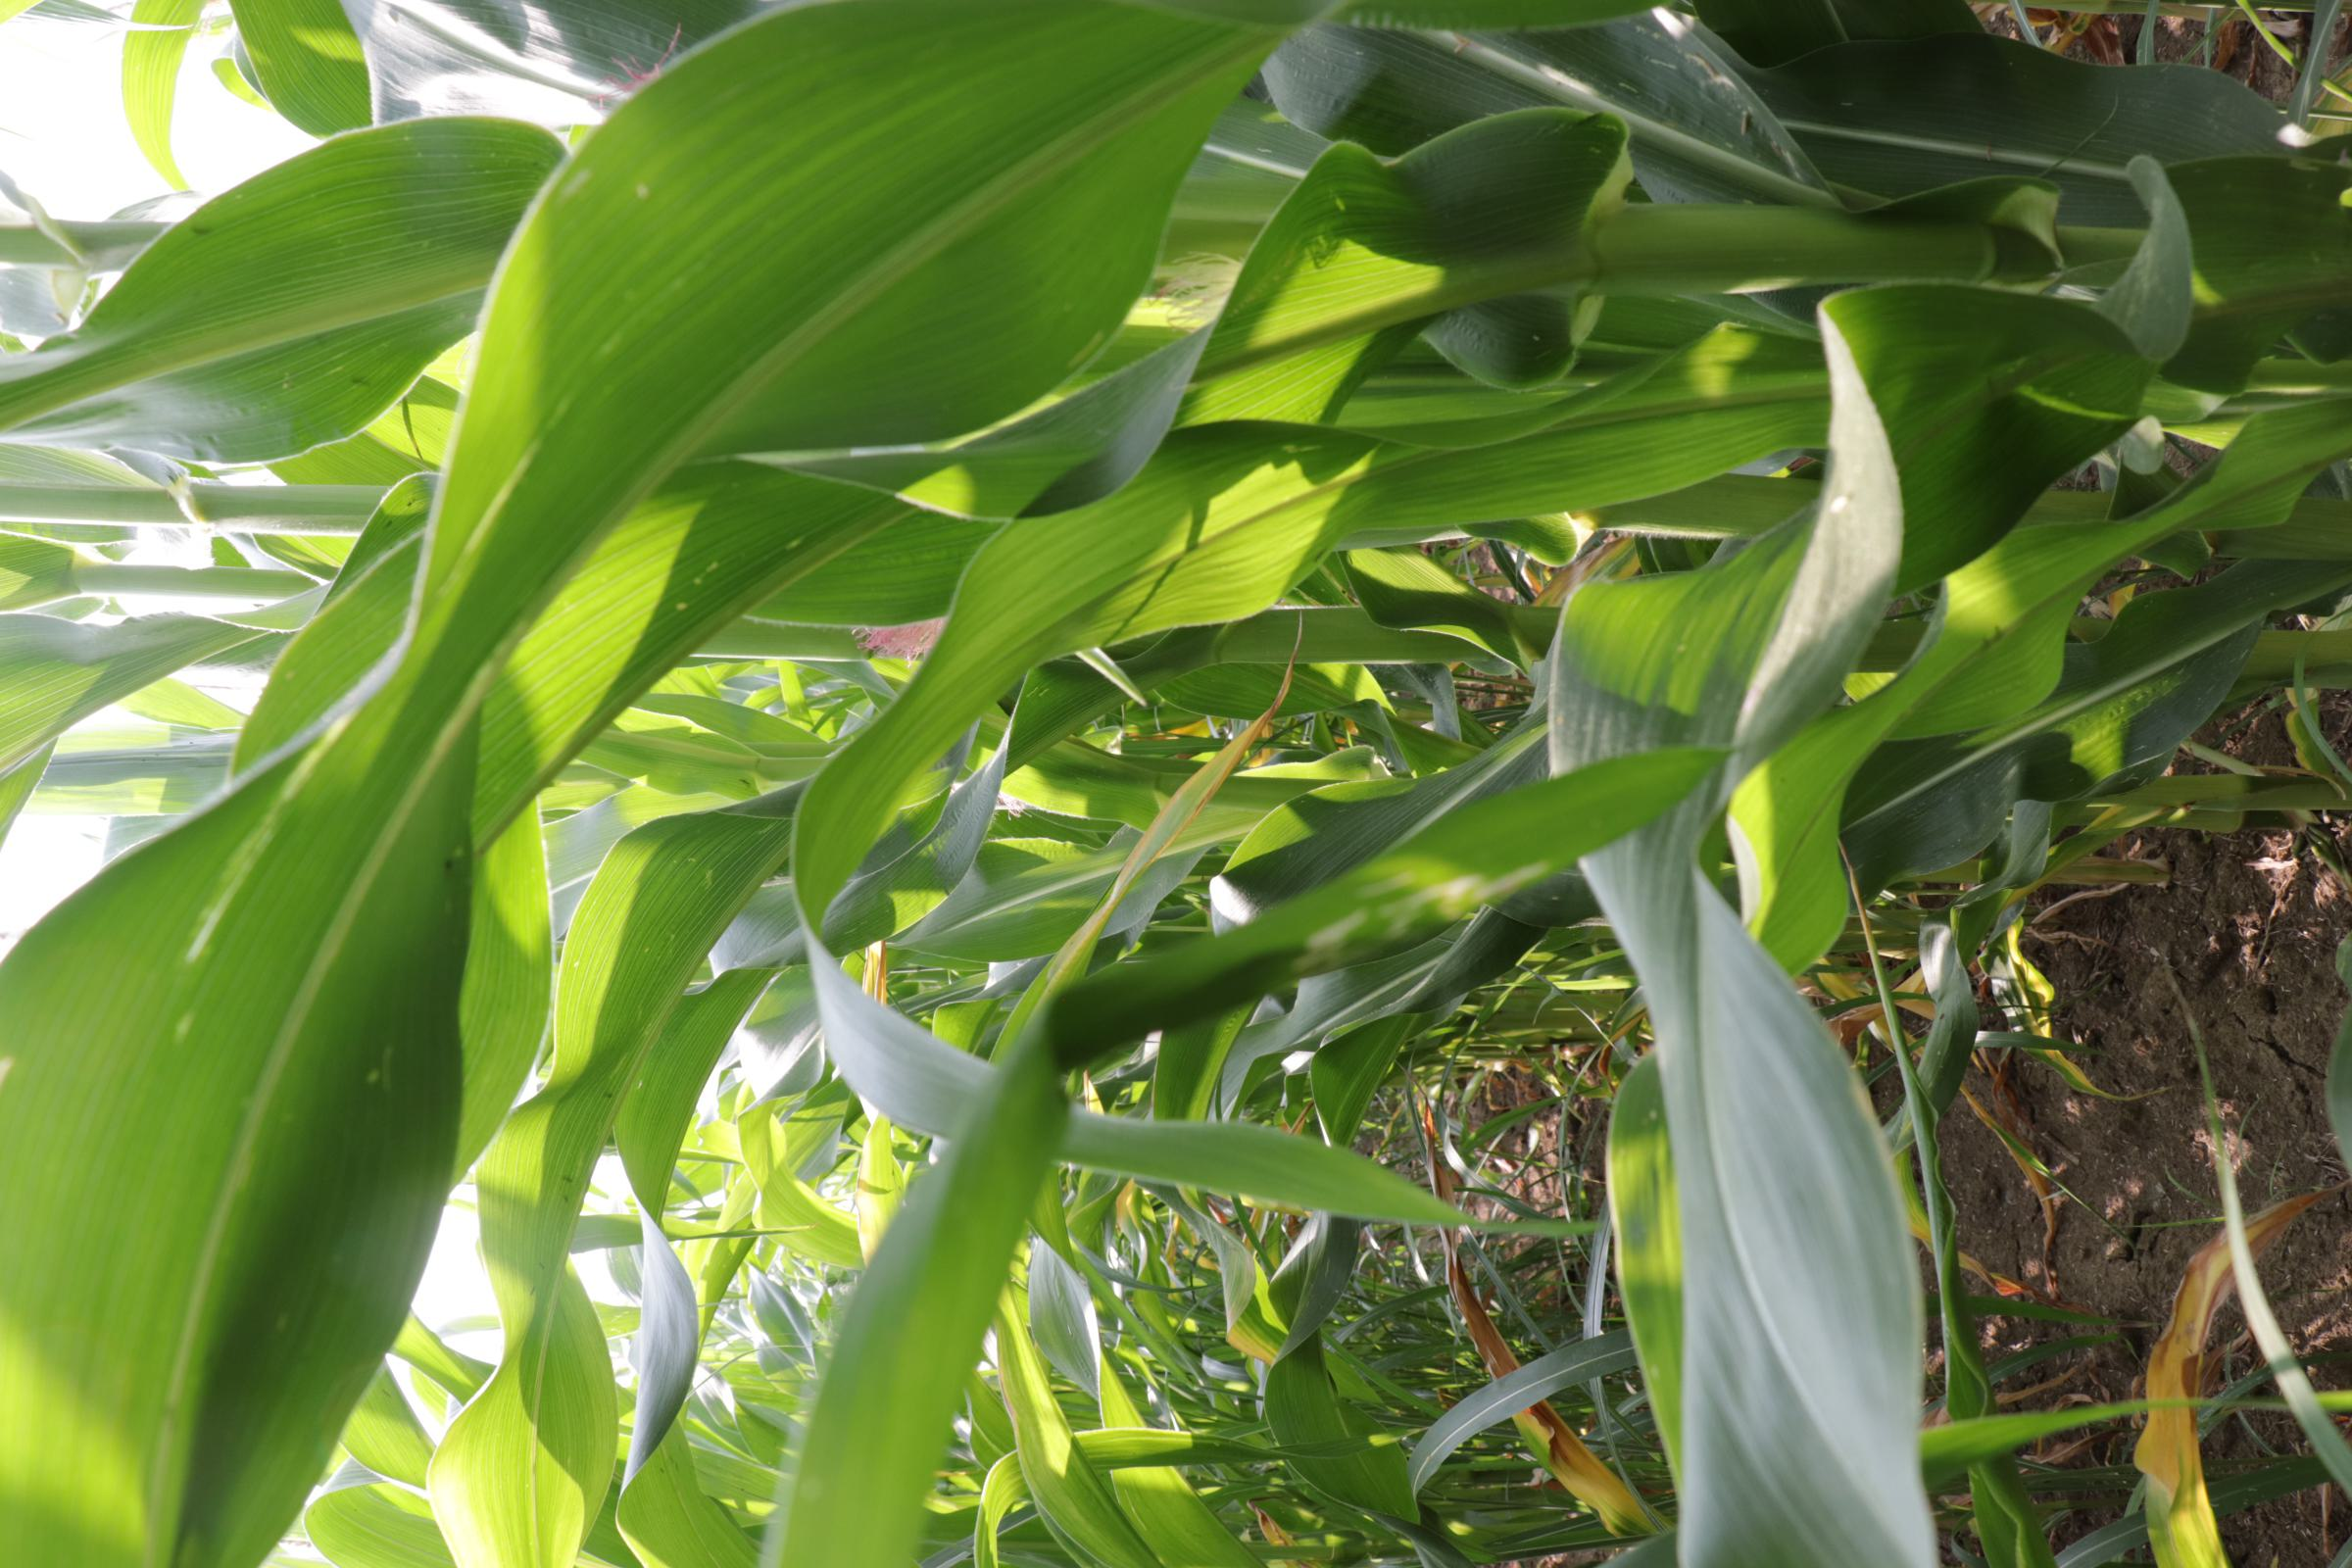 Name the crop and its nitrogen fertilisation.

maize, full nitrogen fertilisation
